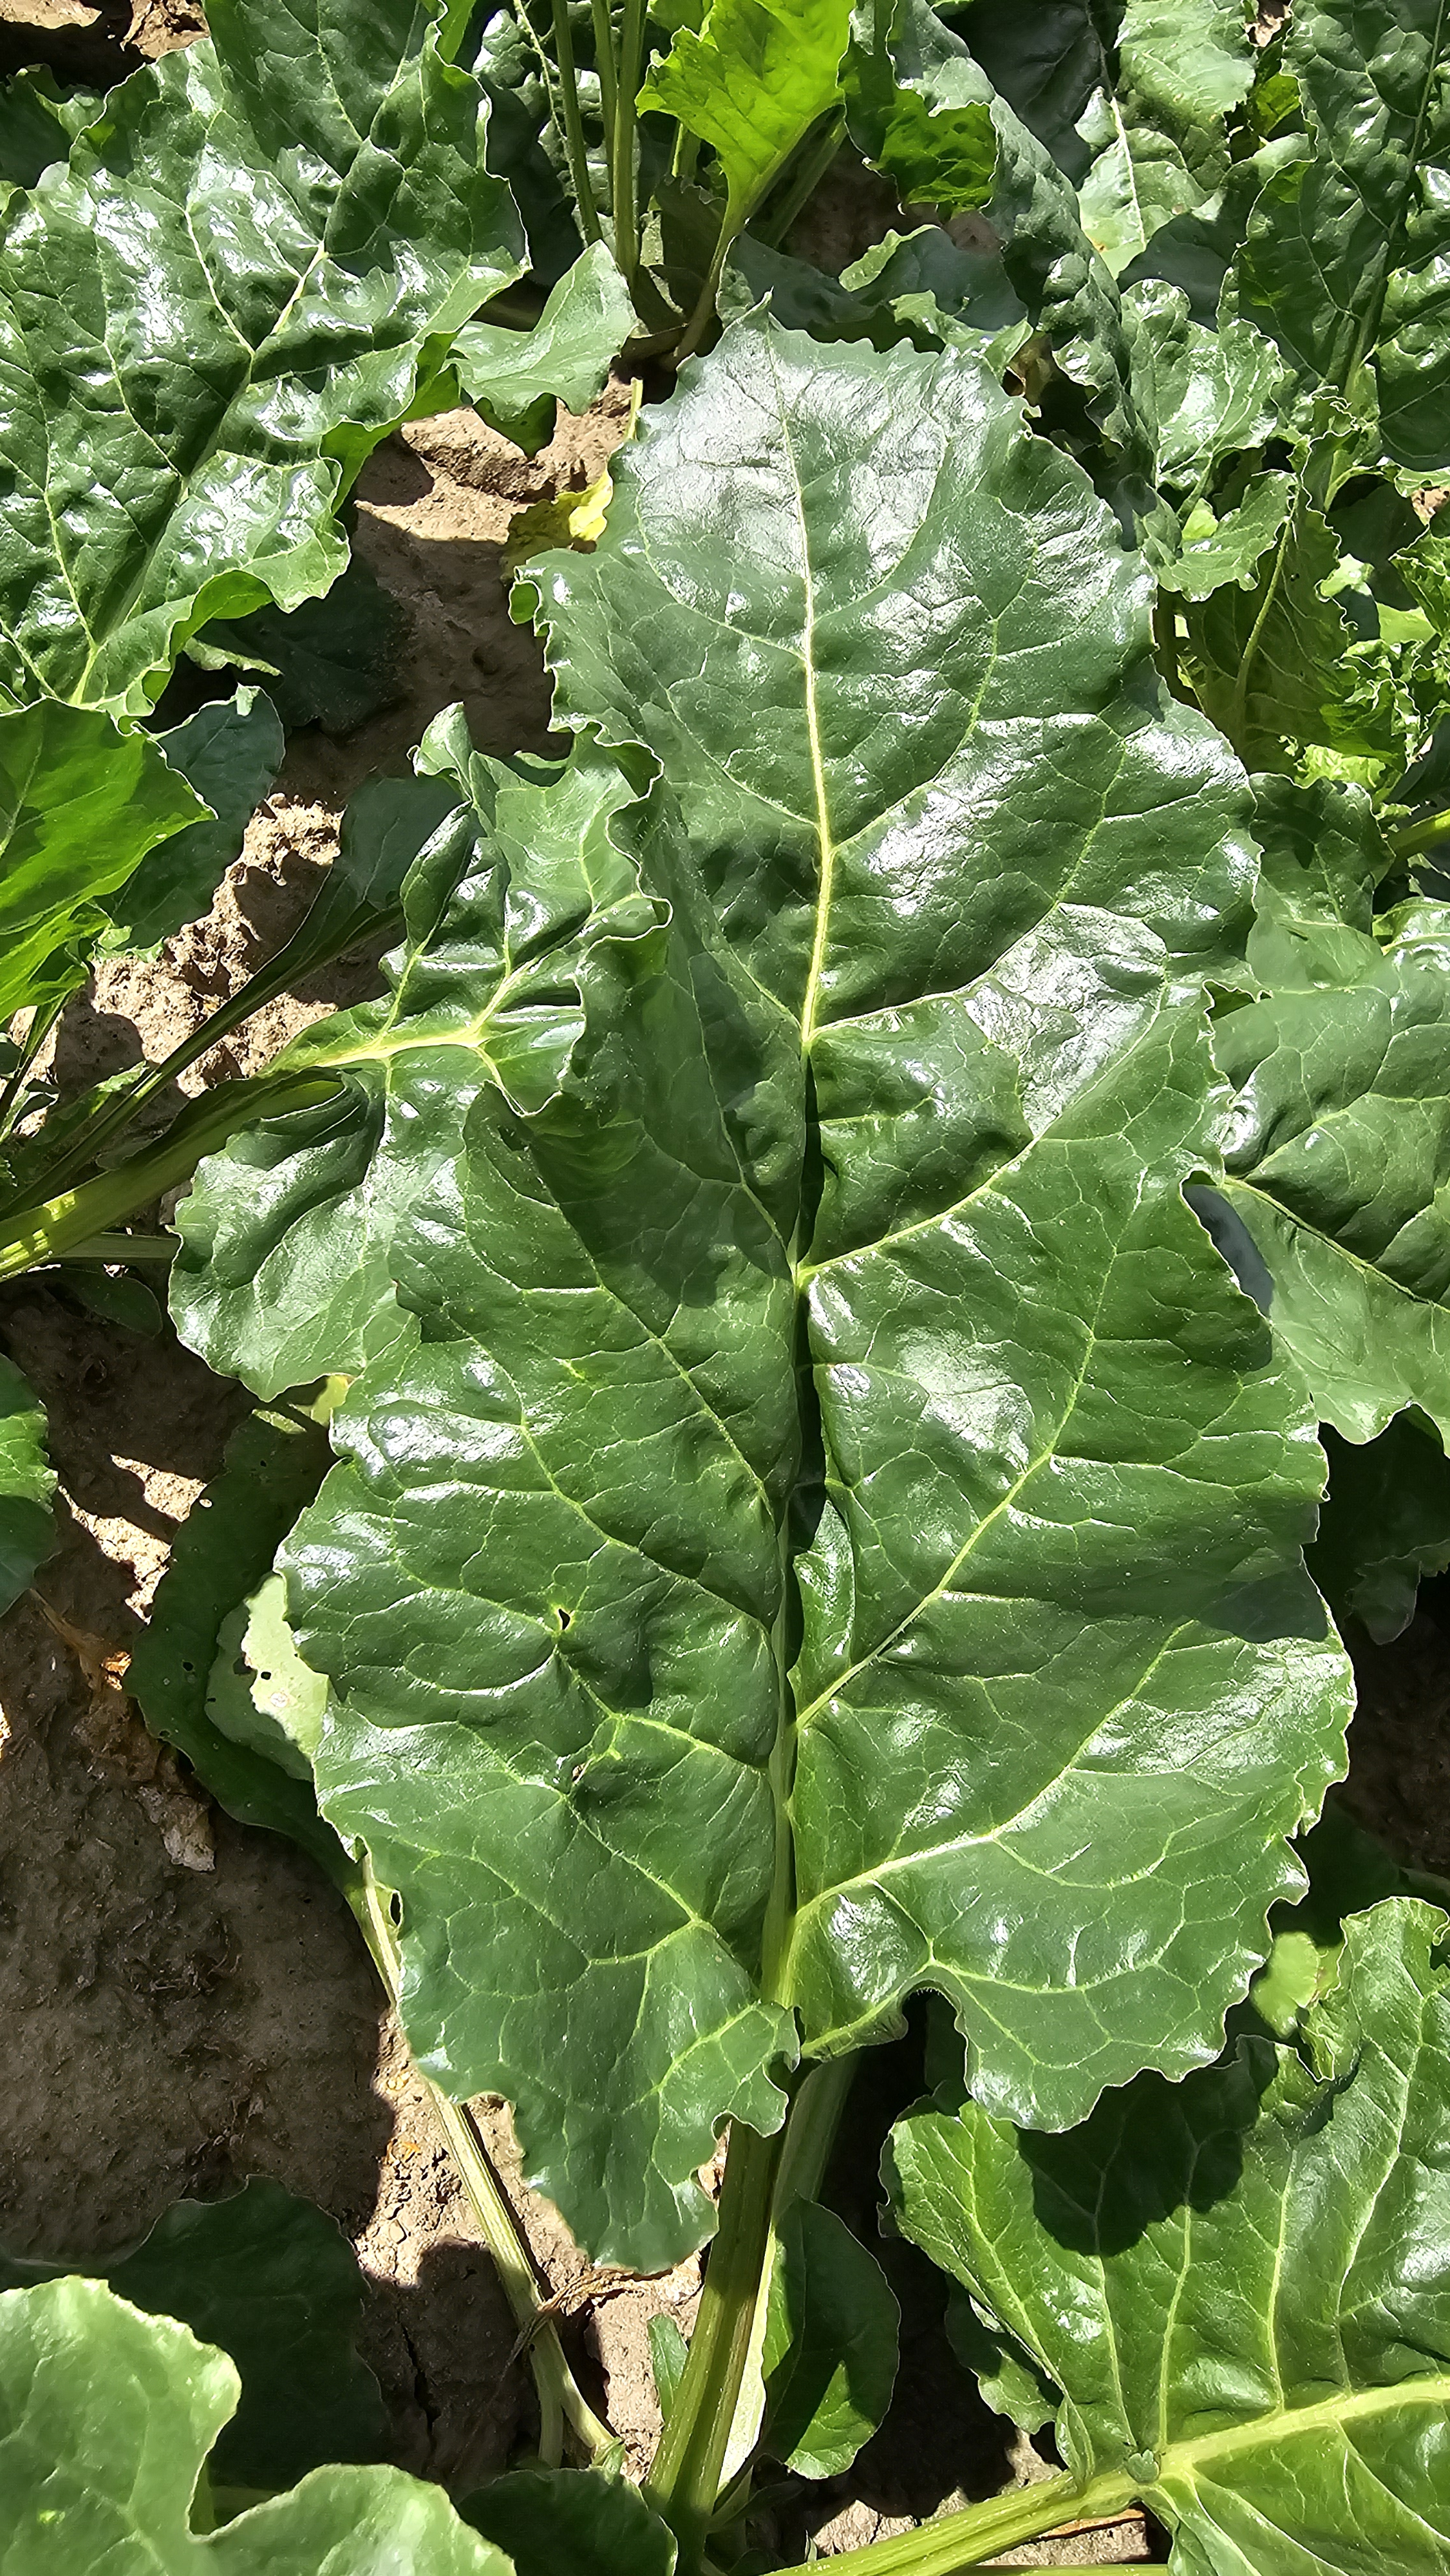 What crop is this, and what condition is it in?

beet, unaffected
